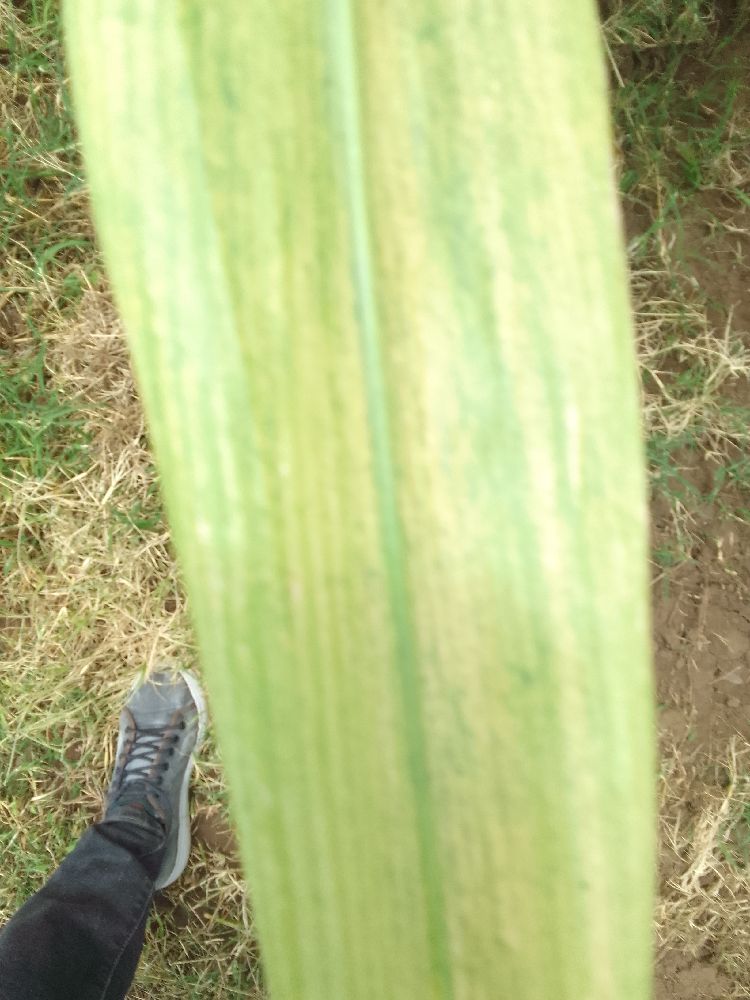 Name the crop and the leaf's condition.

maize, maize lethal necrosis
